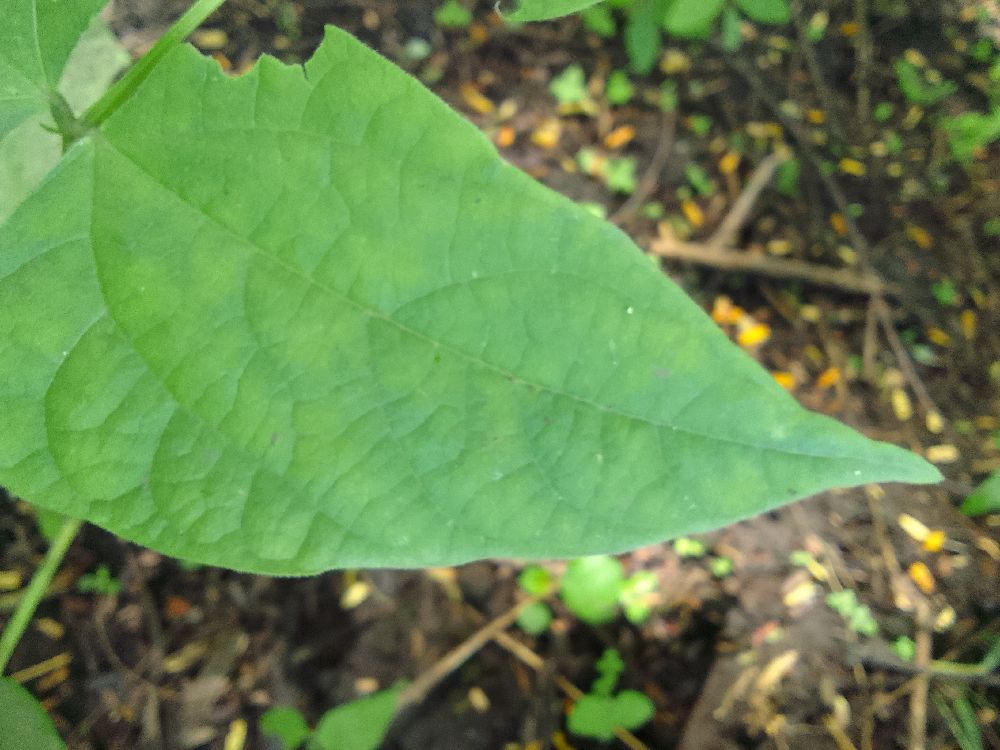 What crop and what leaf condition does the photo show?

common bean, healthy
